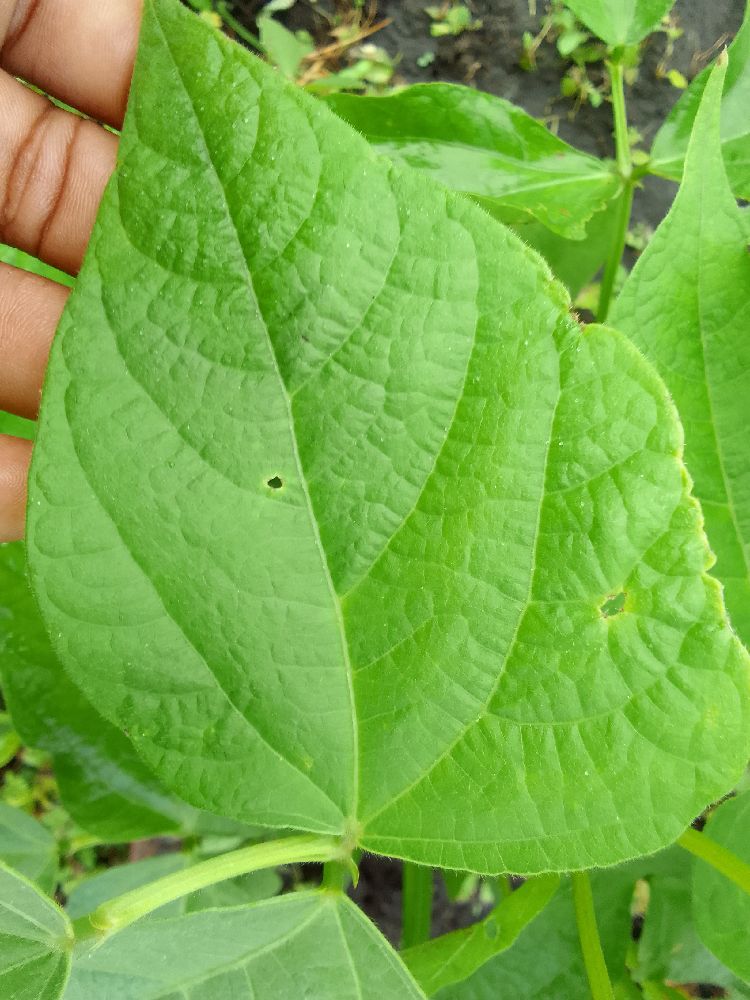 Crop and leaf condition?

common bean, healthy
